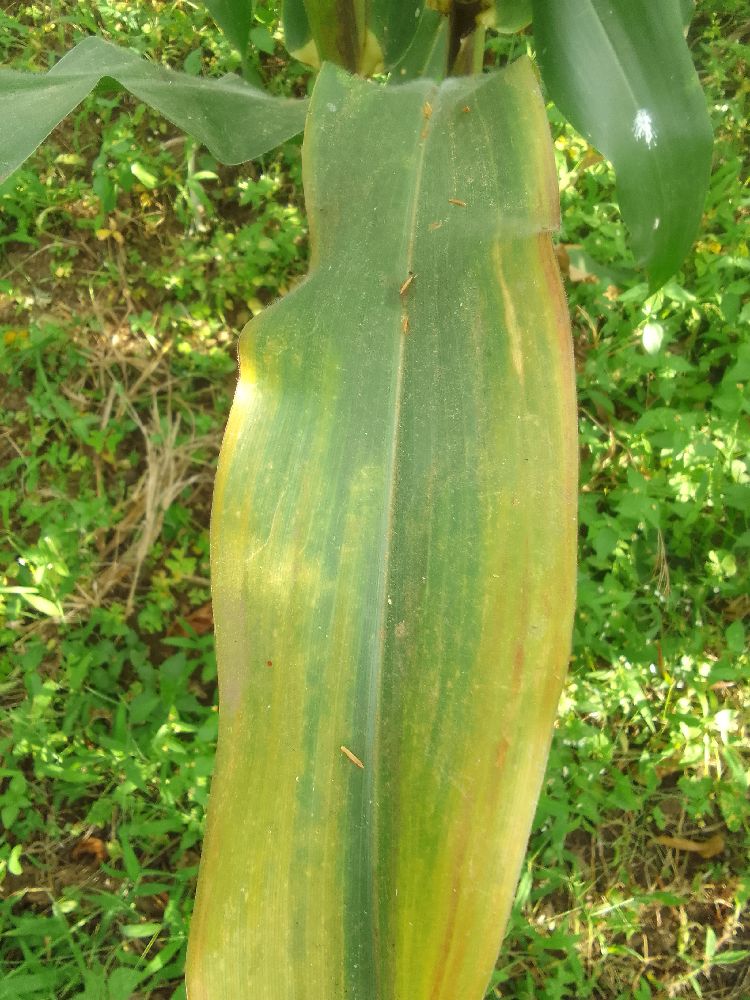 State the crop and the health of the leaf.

maize, maize lethal necrosis
